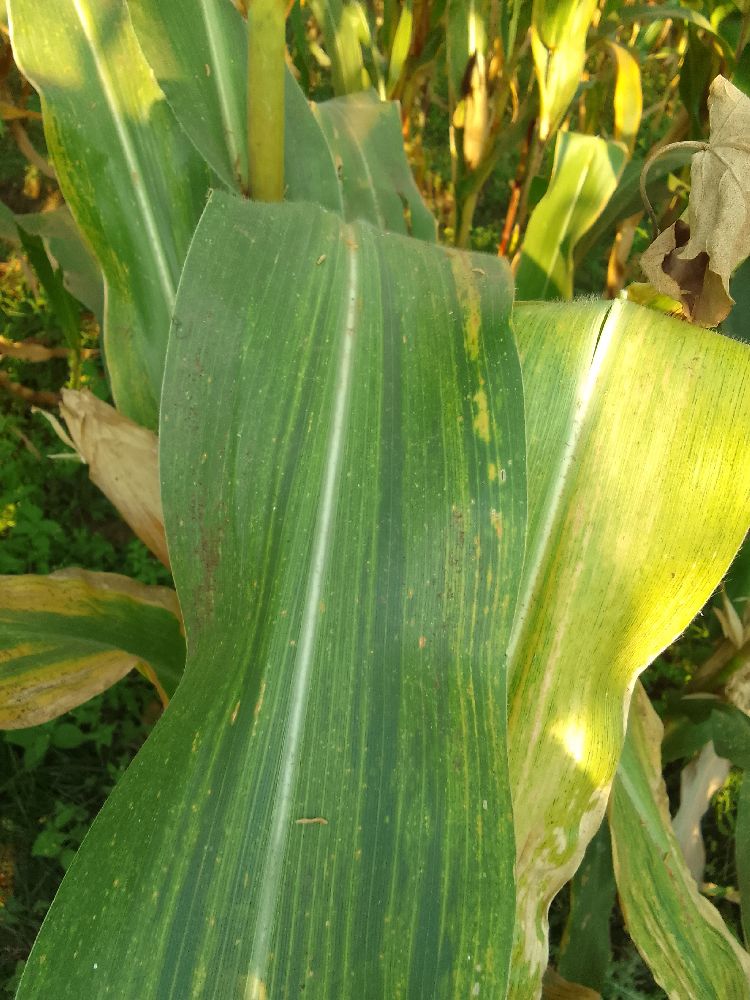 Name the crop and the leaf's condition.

maize, maize lethal necrosis
